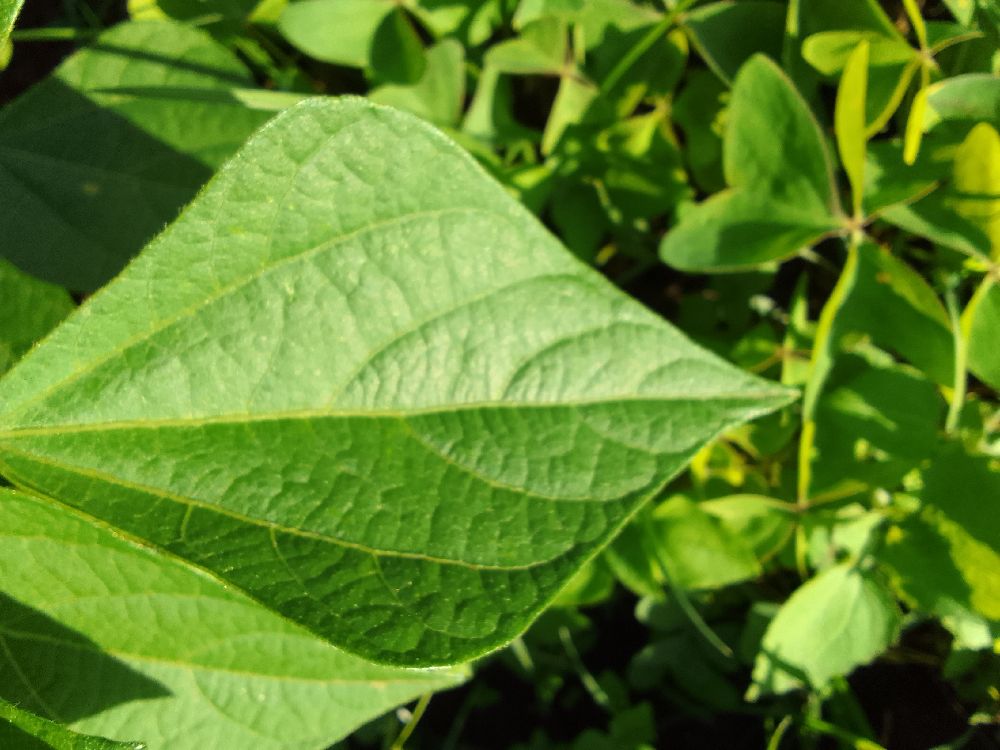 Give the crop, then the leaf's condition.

common bean, healthy
